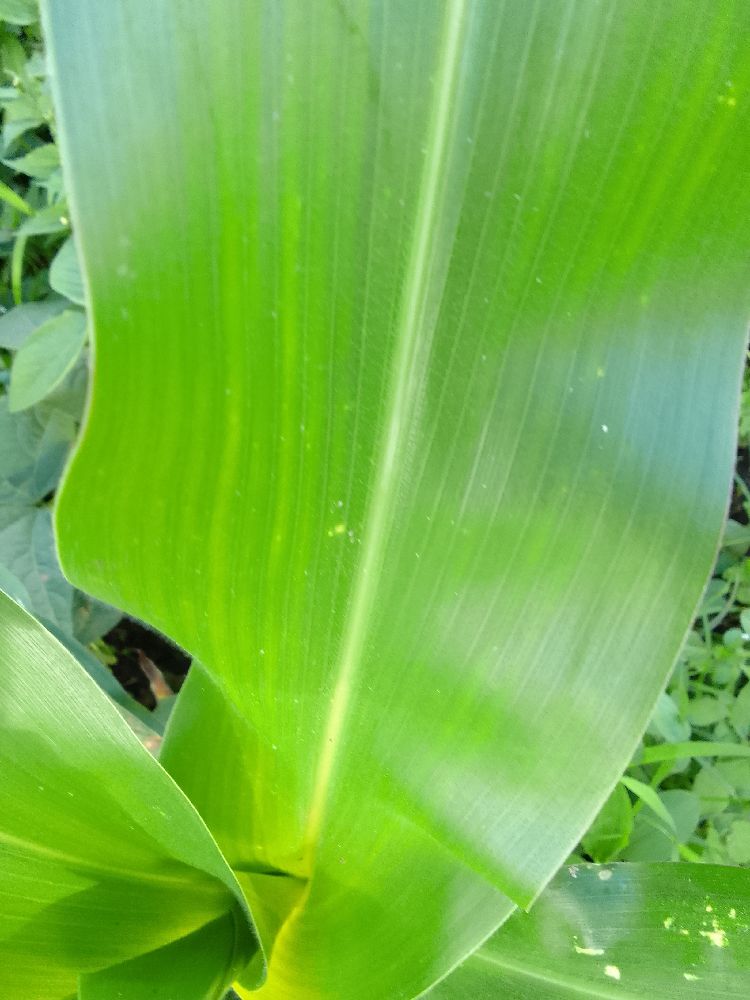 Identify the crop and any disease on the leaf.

maize, healthy
